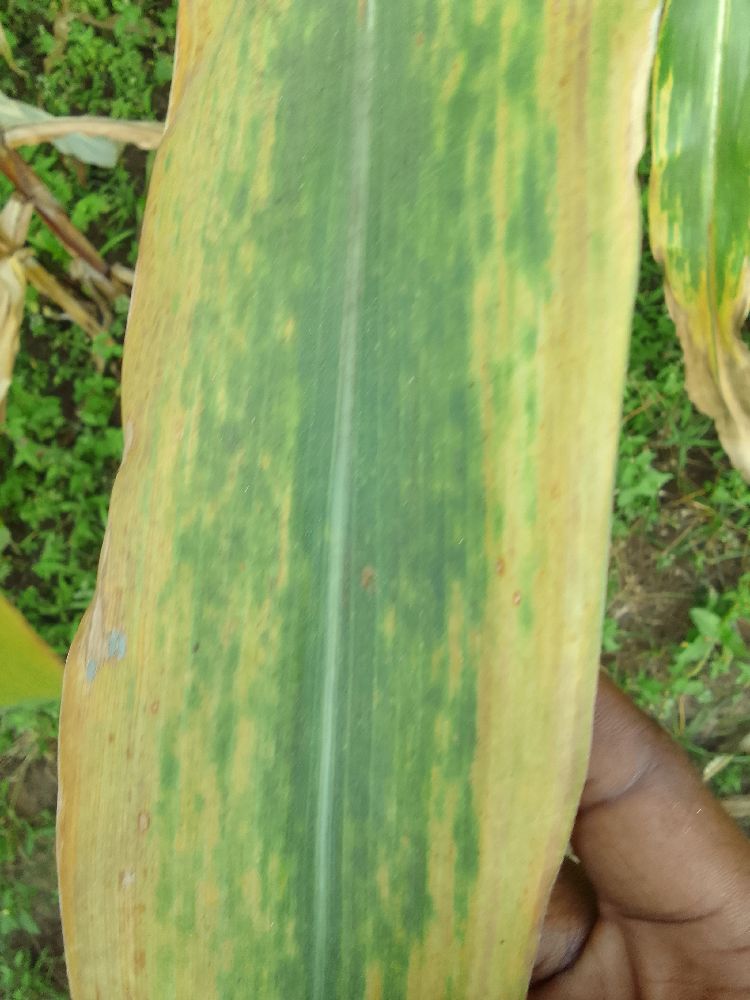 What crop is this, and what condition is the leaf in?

maize, maize lethal necrosis
